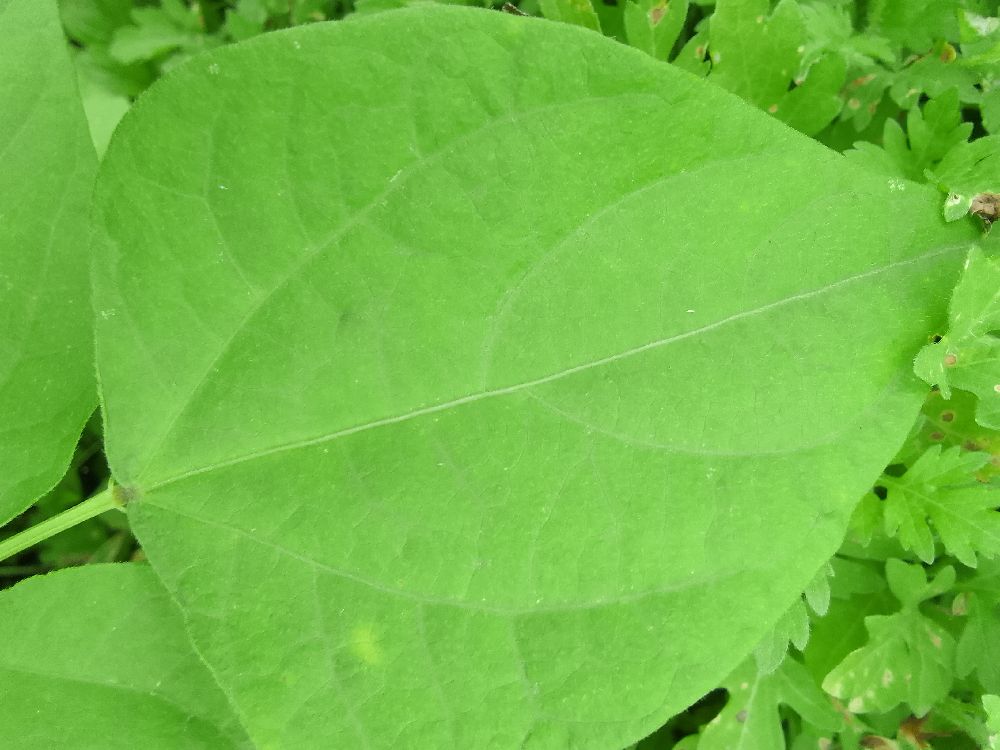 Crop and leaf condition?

common bean, healthy
